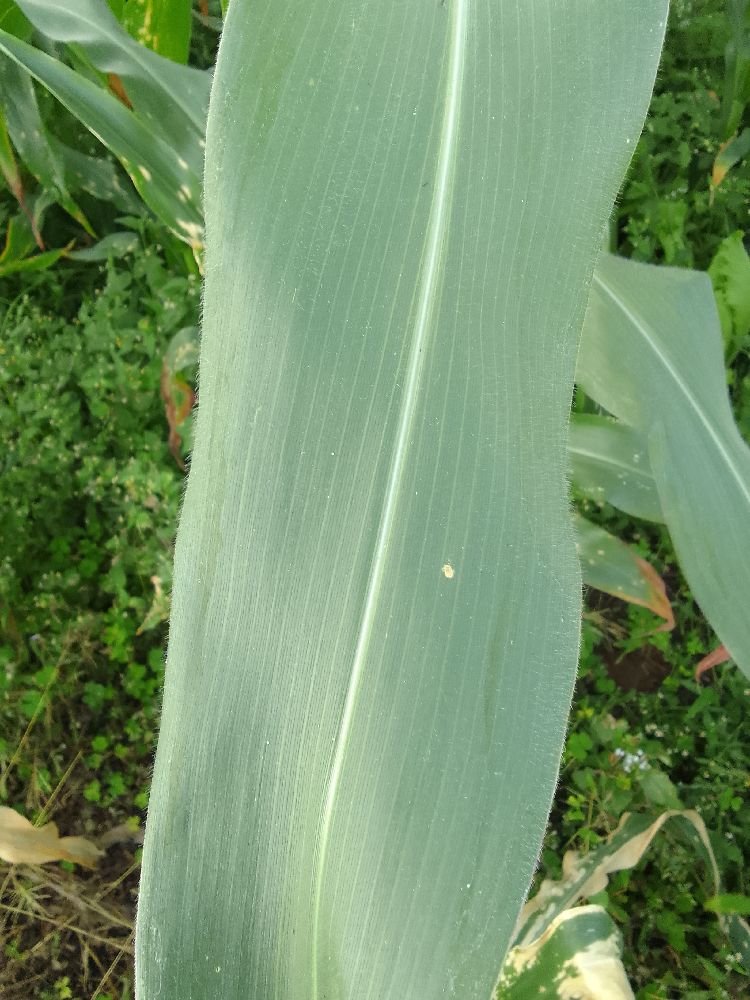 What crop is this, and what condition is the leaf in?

maize, healthy
